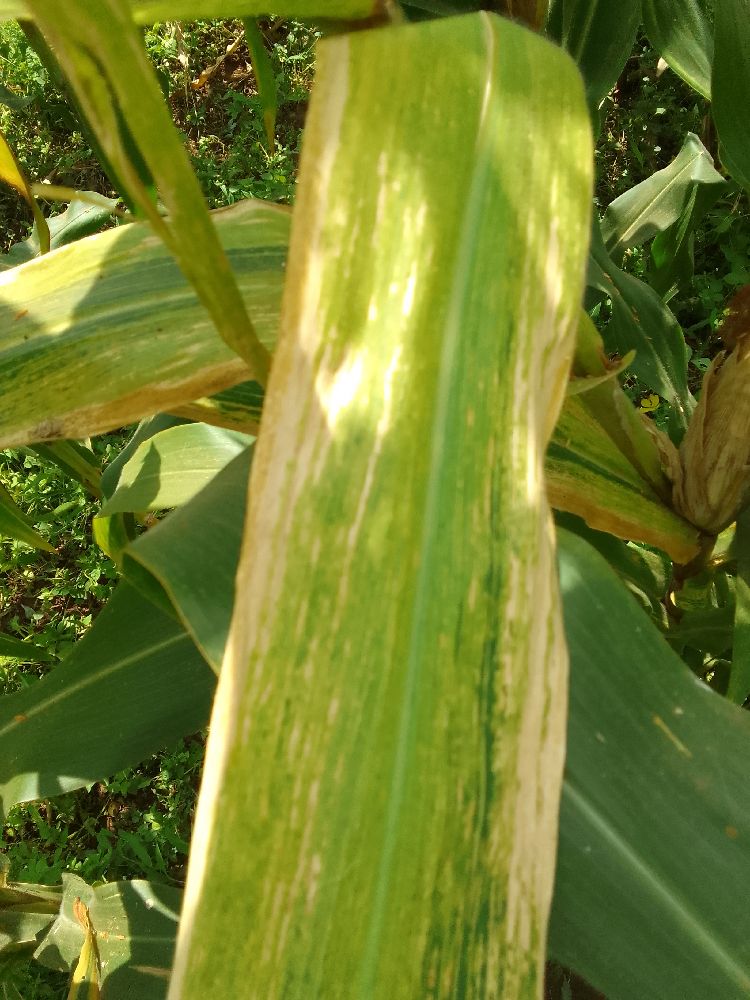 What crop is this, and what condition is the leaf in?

maize, maize lethal necrosis
